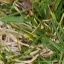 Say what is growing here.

grass
